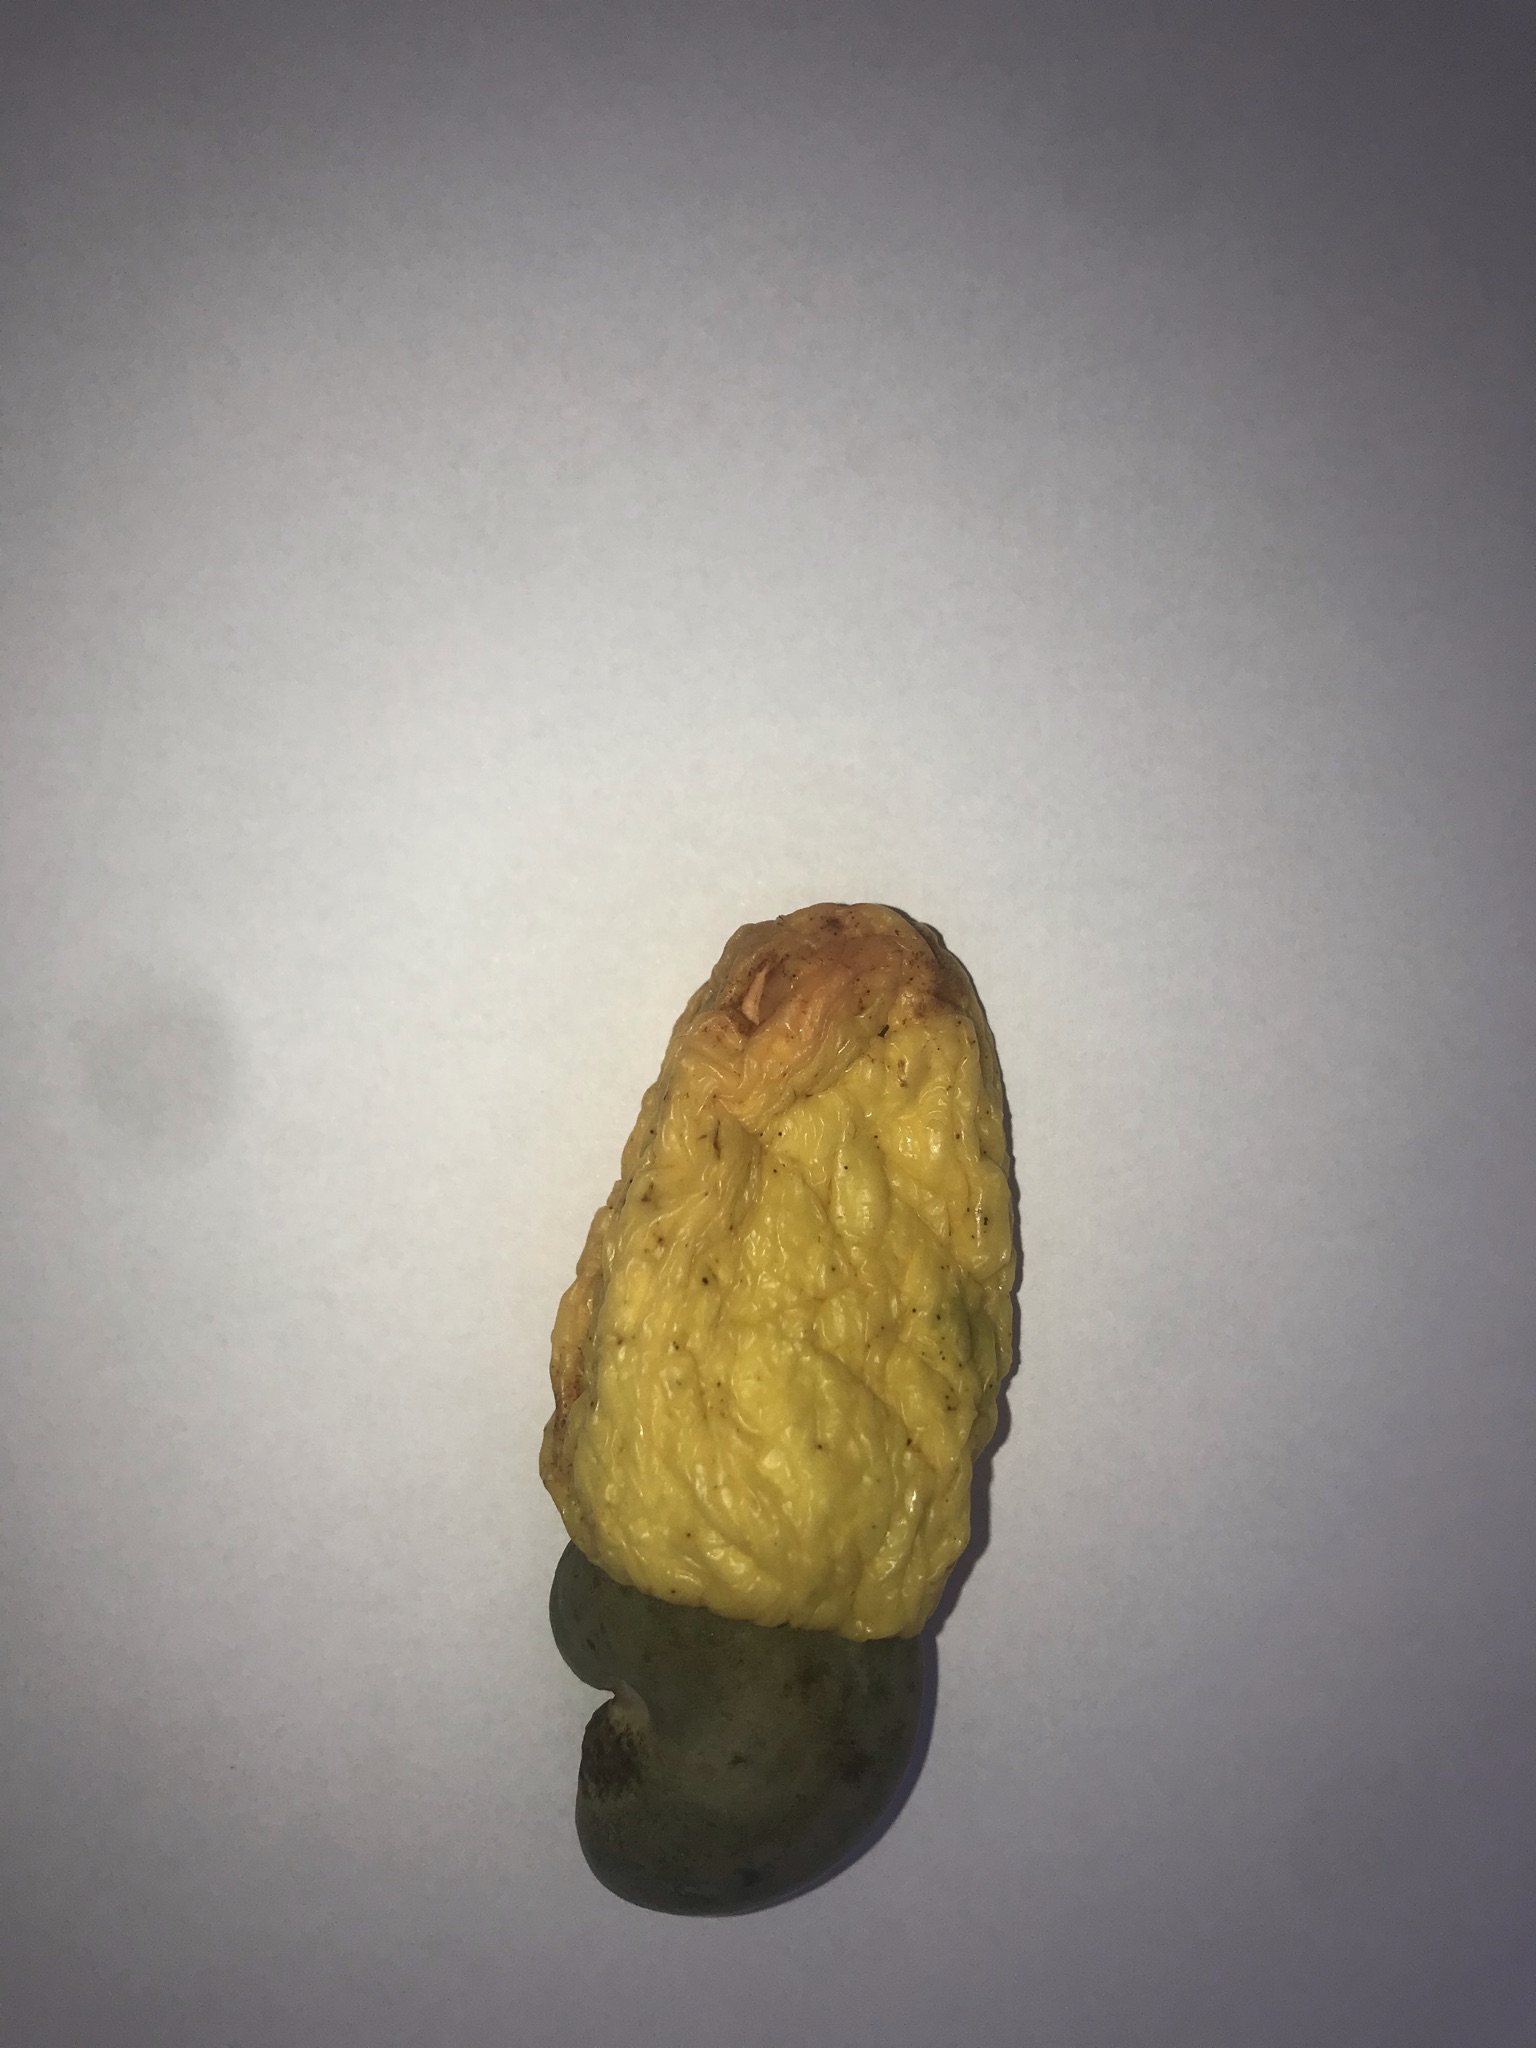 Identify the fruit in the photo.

caju amarelo
